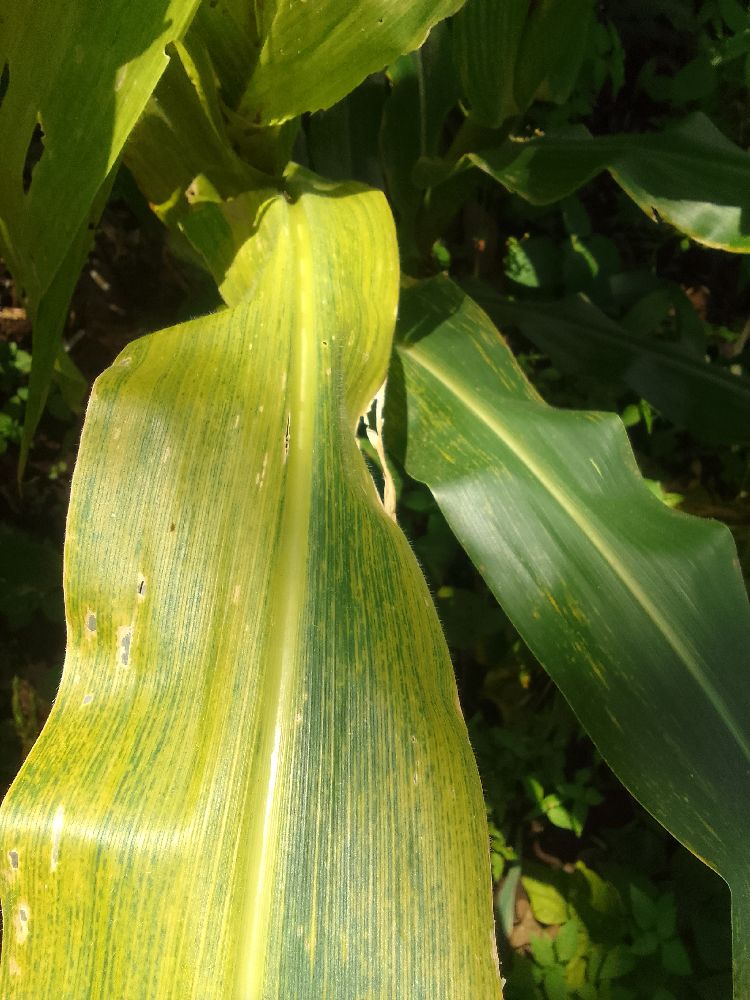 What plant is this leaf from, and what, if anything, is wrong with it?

maize, maize lethal necrosis
